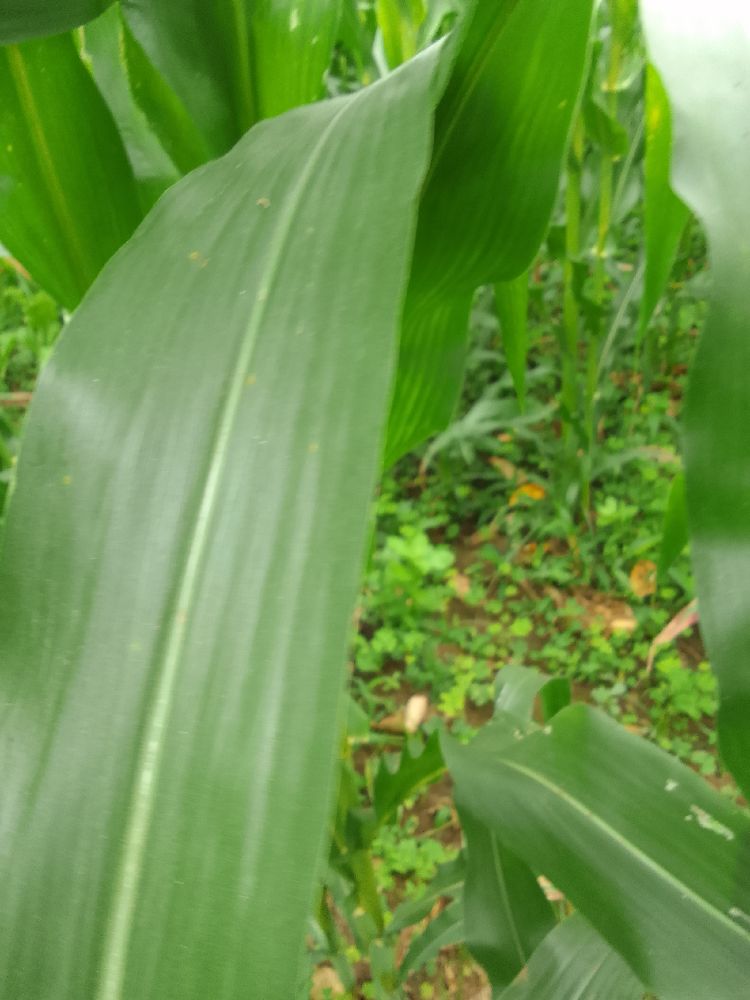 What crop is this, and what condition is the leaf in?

maize, healthy
